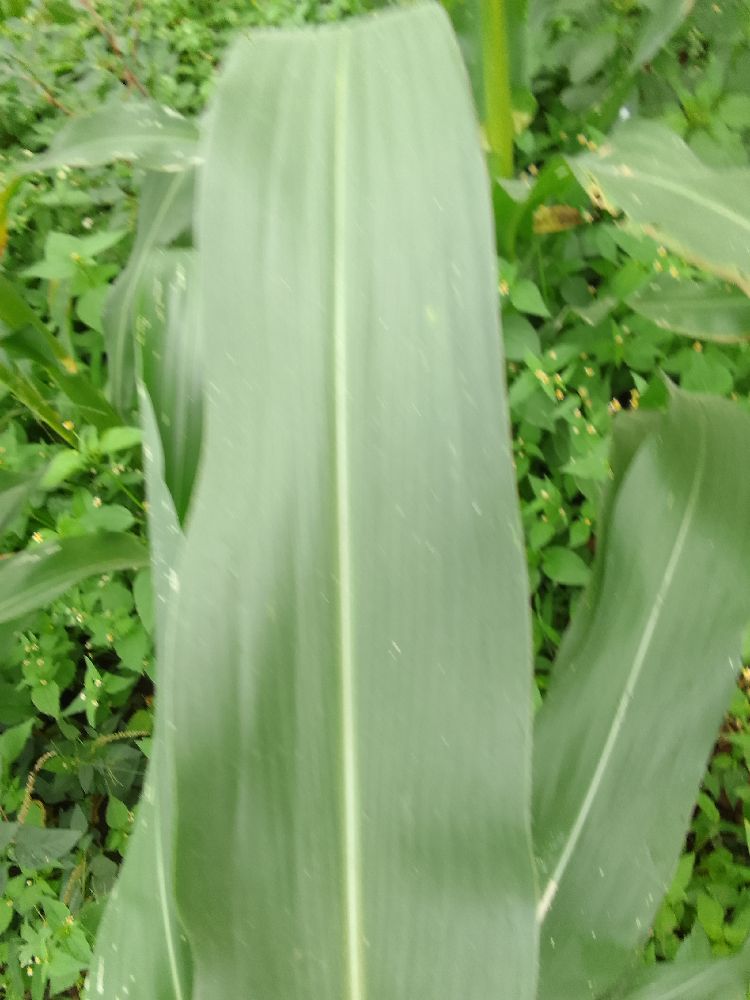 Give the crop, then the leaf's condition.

maize, healthy
